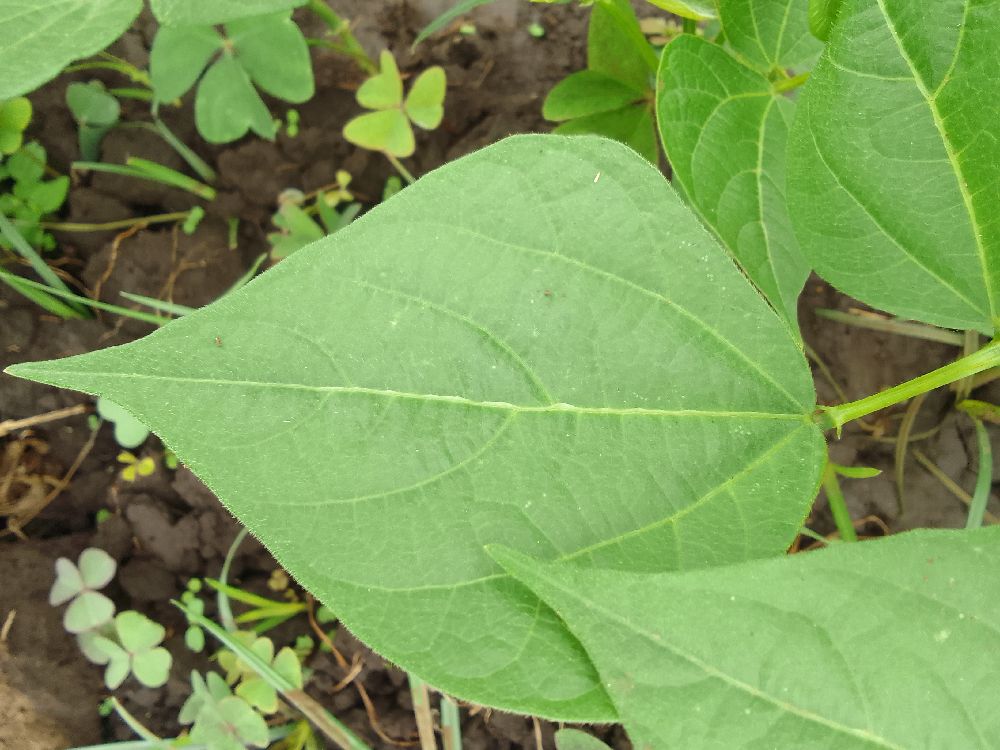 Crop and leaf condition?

common bean, healthy
